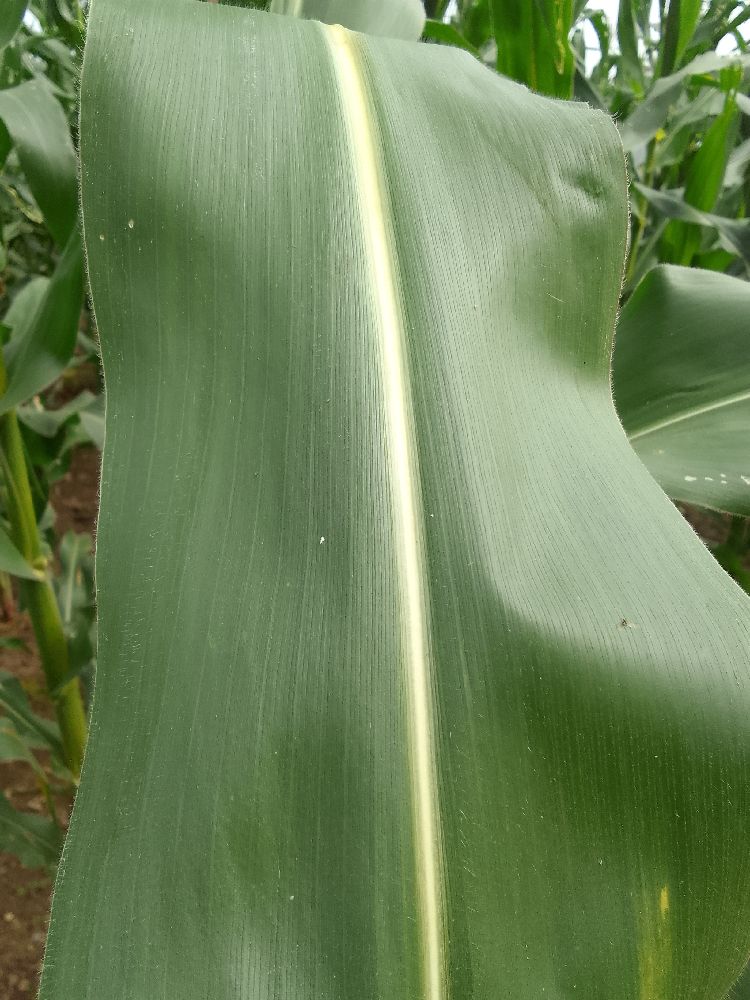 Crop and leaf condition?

maize, healthy
